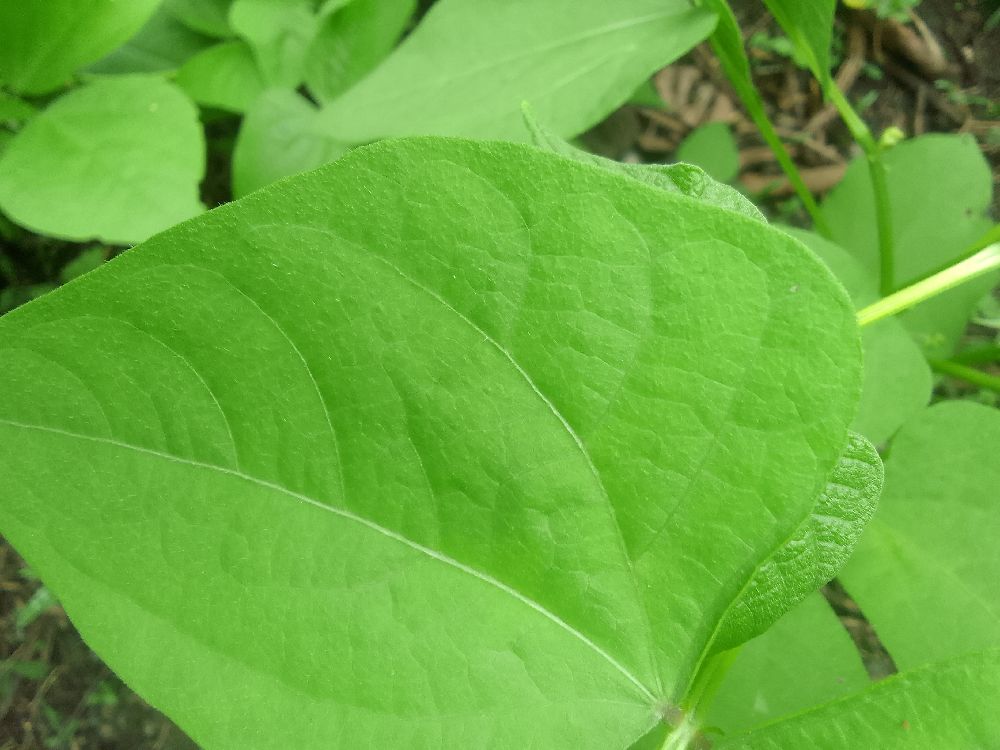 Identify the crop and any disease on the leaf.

common bean, healthy
